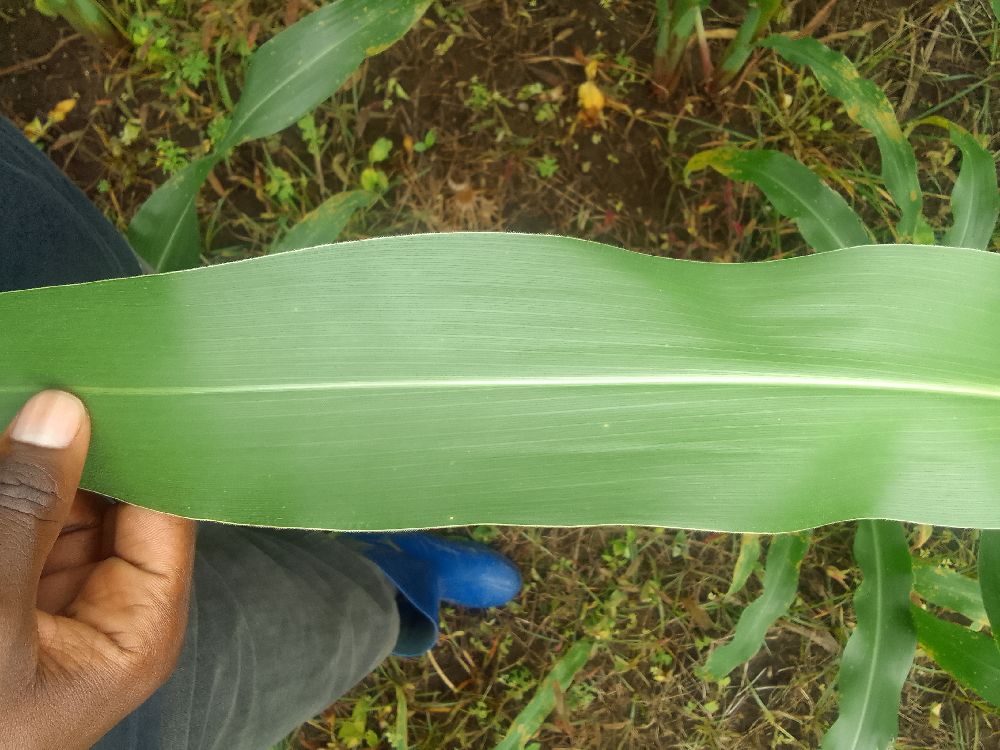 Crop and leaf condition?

maize, healthy
